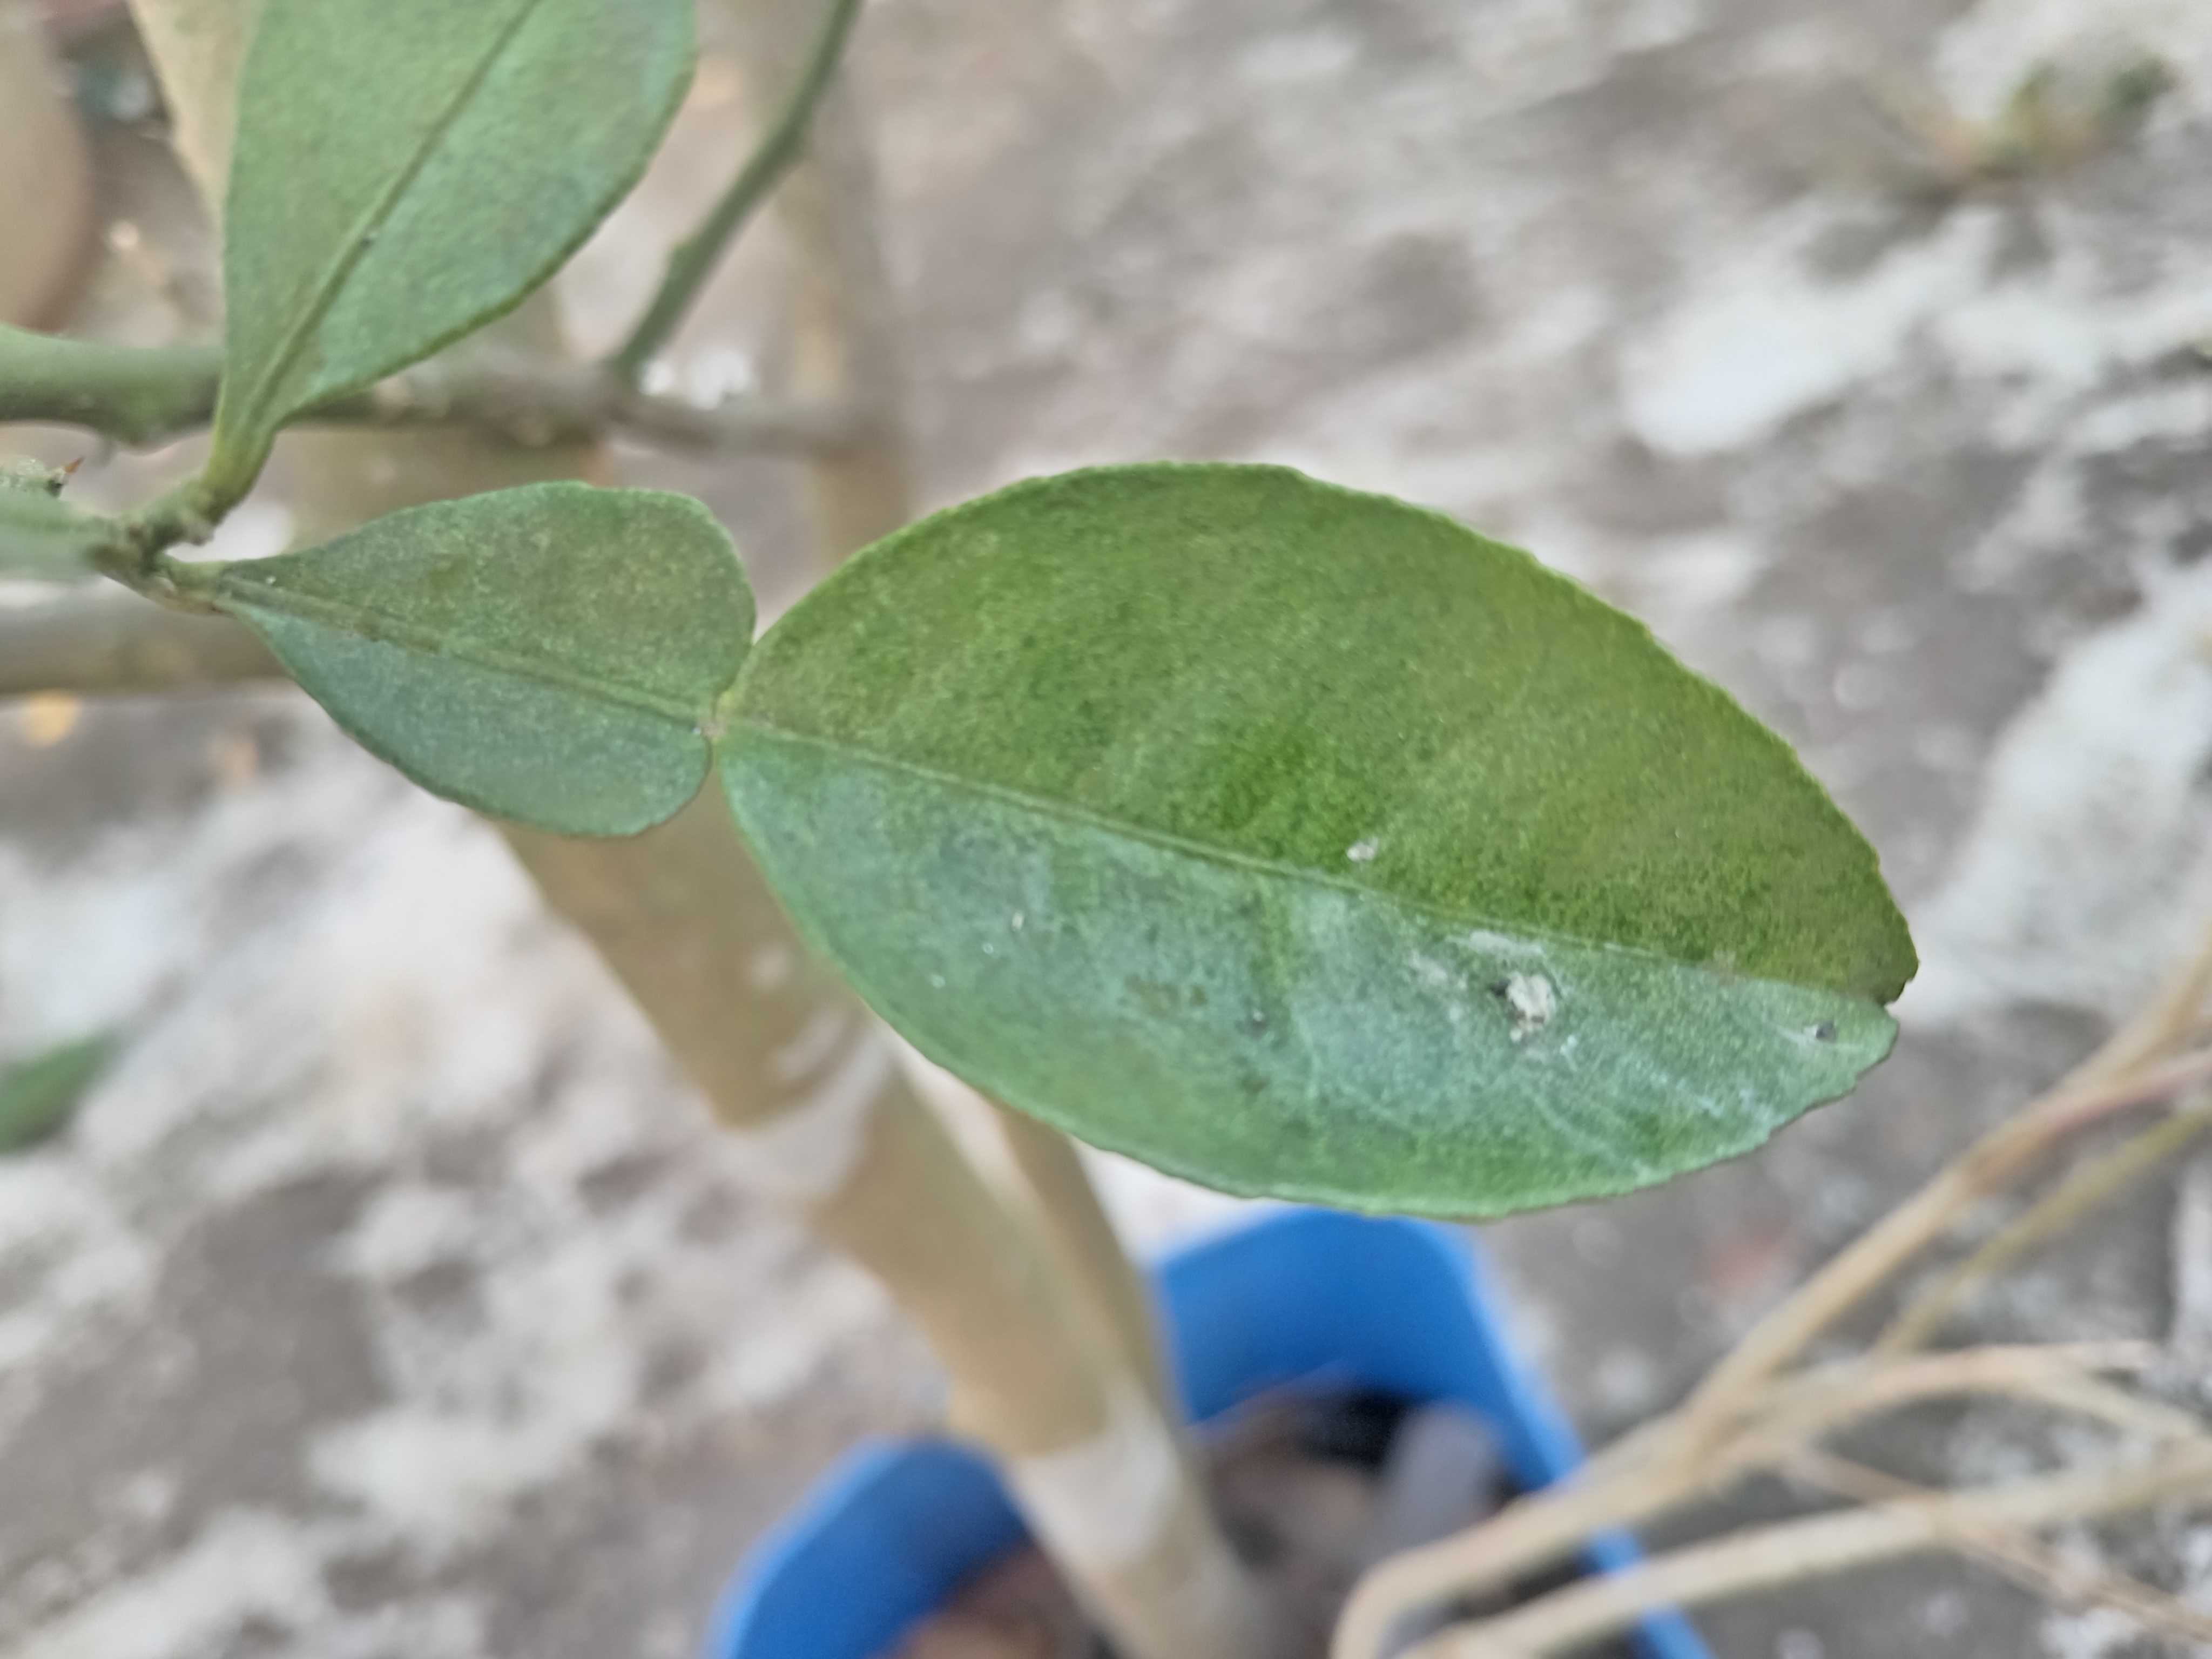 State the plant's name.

lemon
